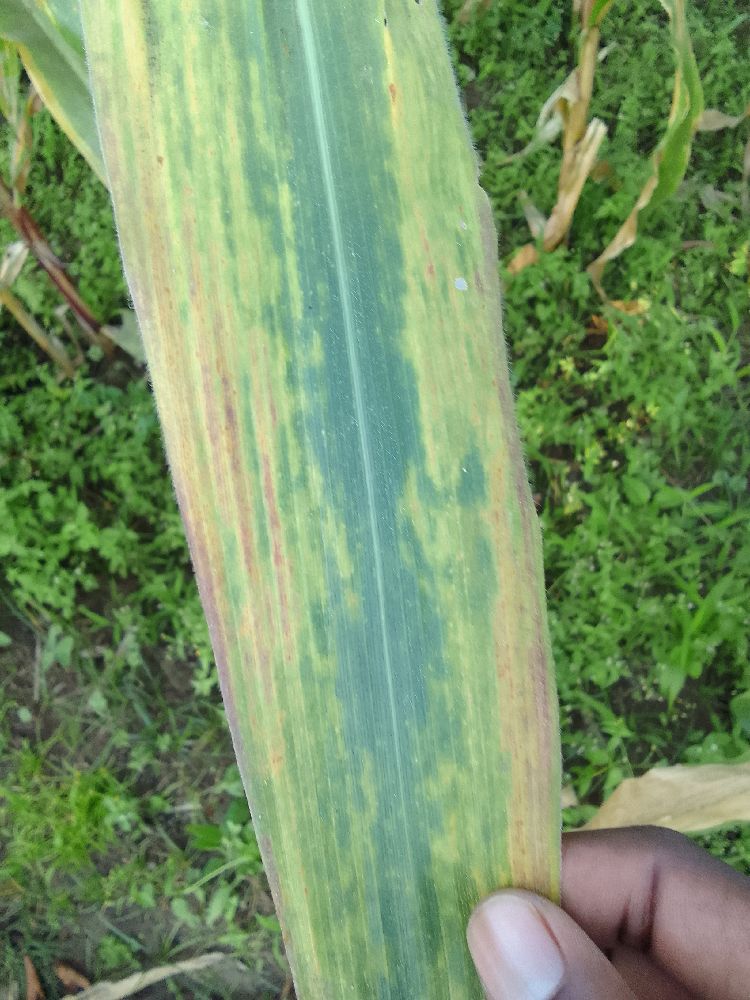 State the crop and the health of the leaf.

maize, maize lethal necrosis
